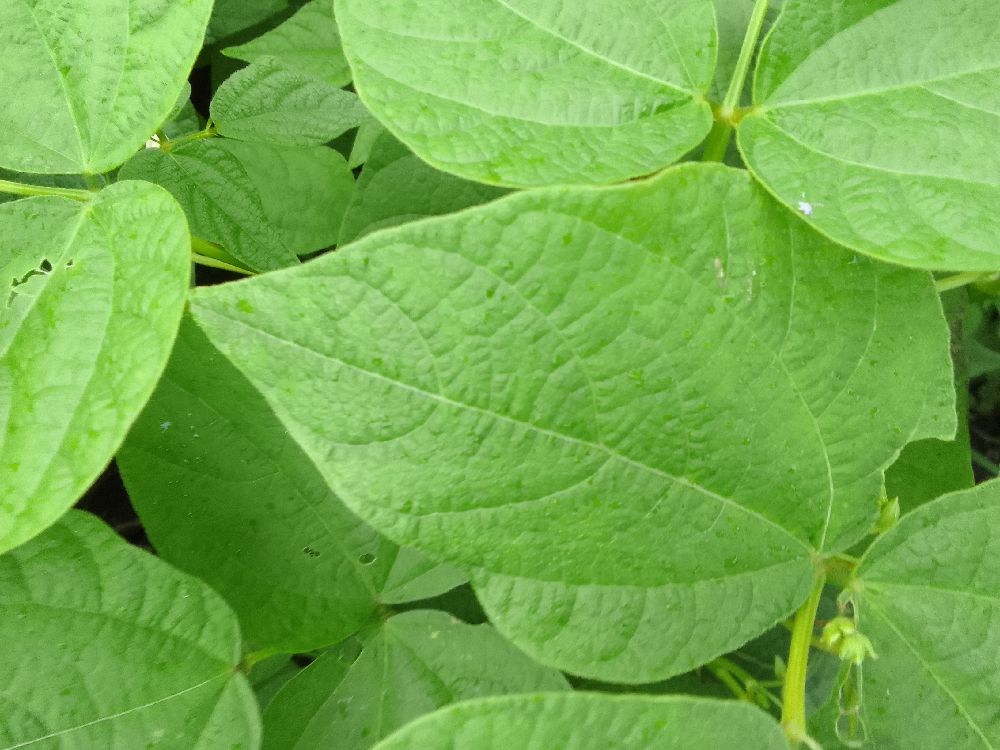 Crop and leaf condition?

common bean, healthy
